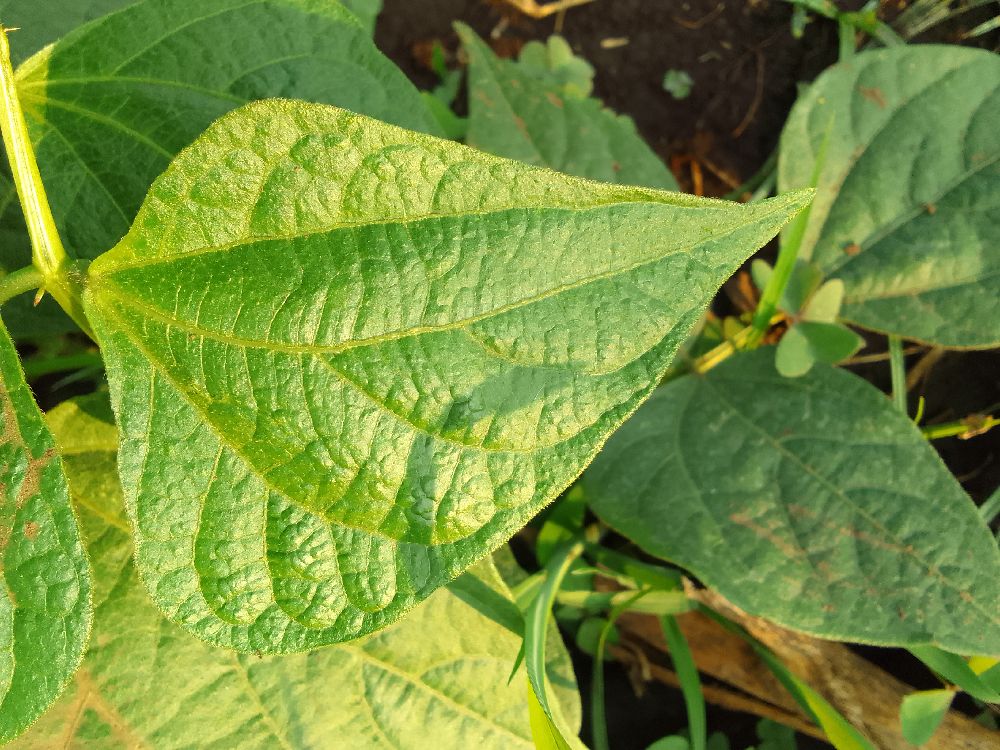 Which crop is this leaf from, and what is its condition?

common bean, healthy
